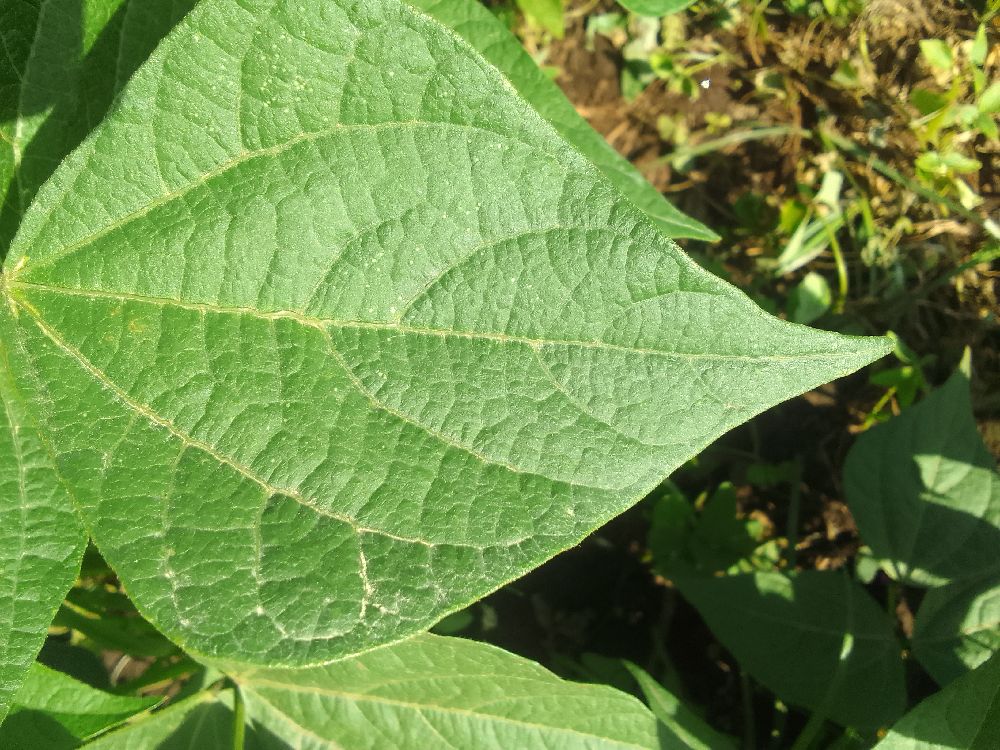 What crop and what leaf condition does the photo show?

common bean, healthy
